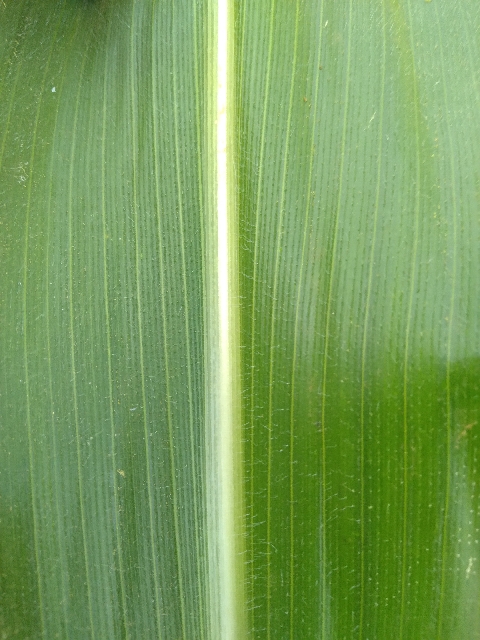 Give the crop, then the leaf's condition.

maize, healthy
